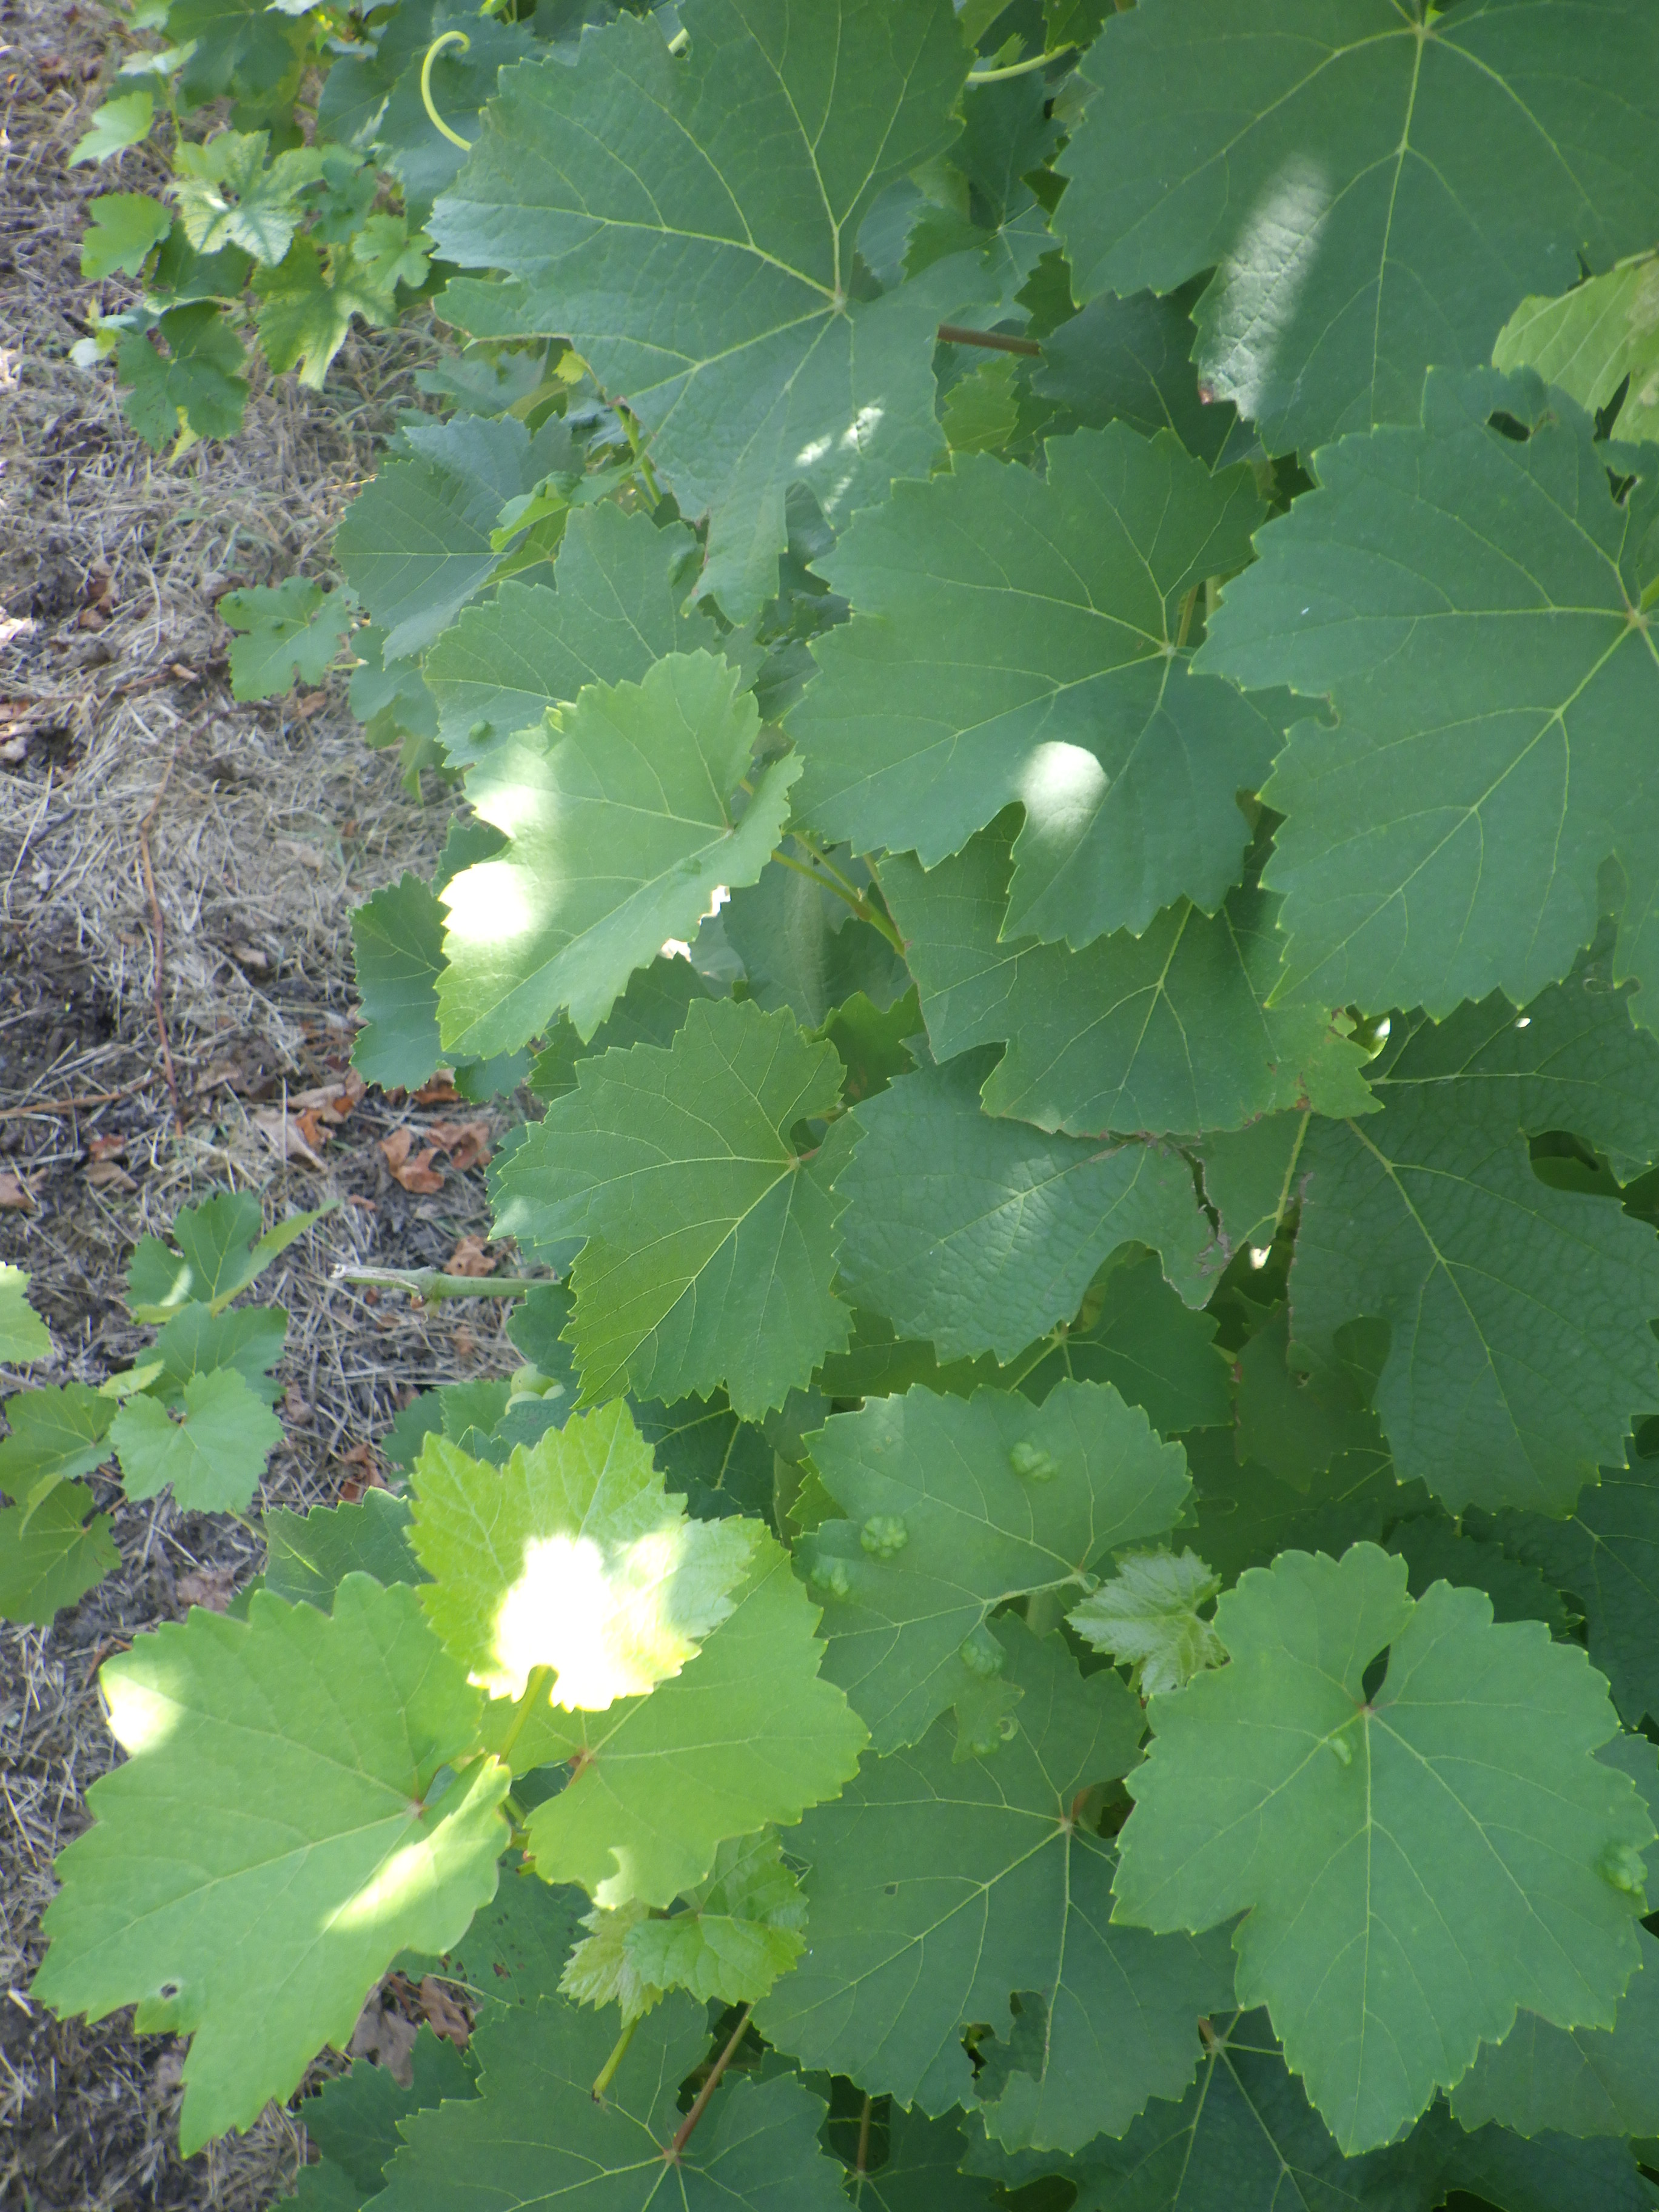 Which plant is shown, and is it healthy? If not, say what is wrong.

grapevine, grape erineum mite, phytophagous
